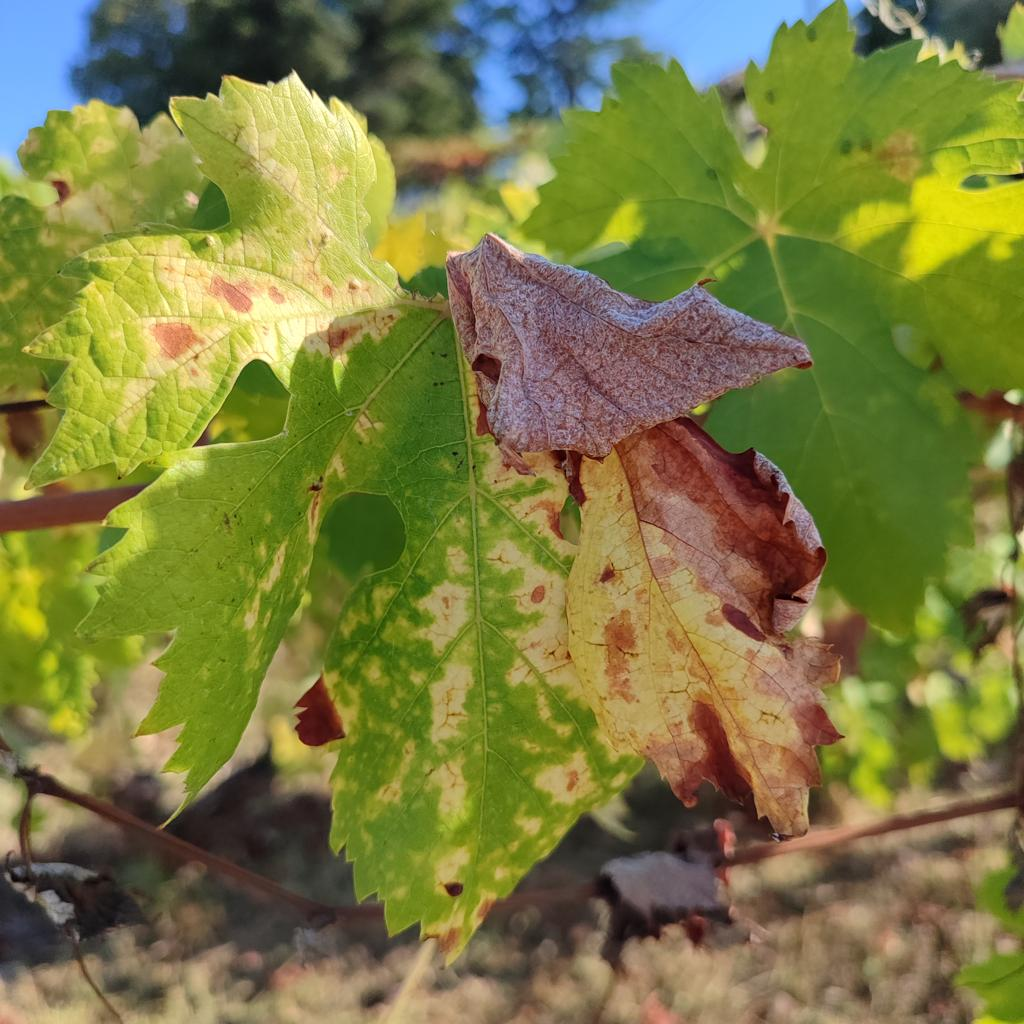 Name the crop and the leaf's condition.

grapevine, esca complex
